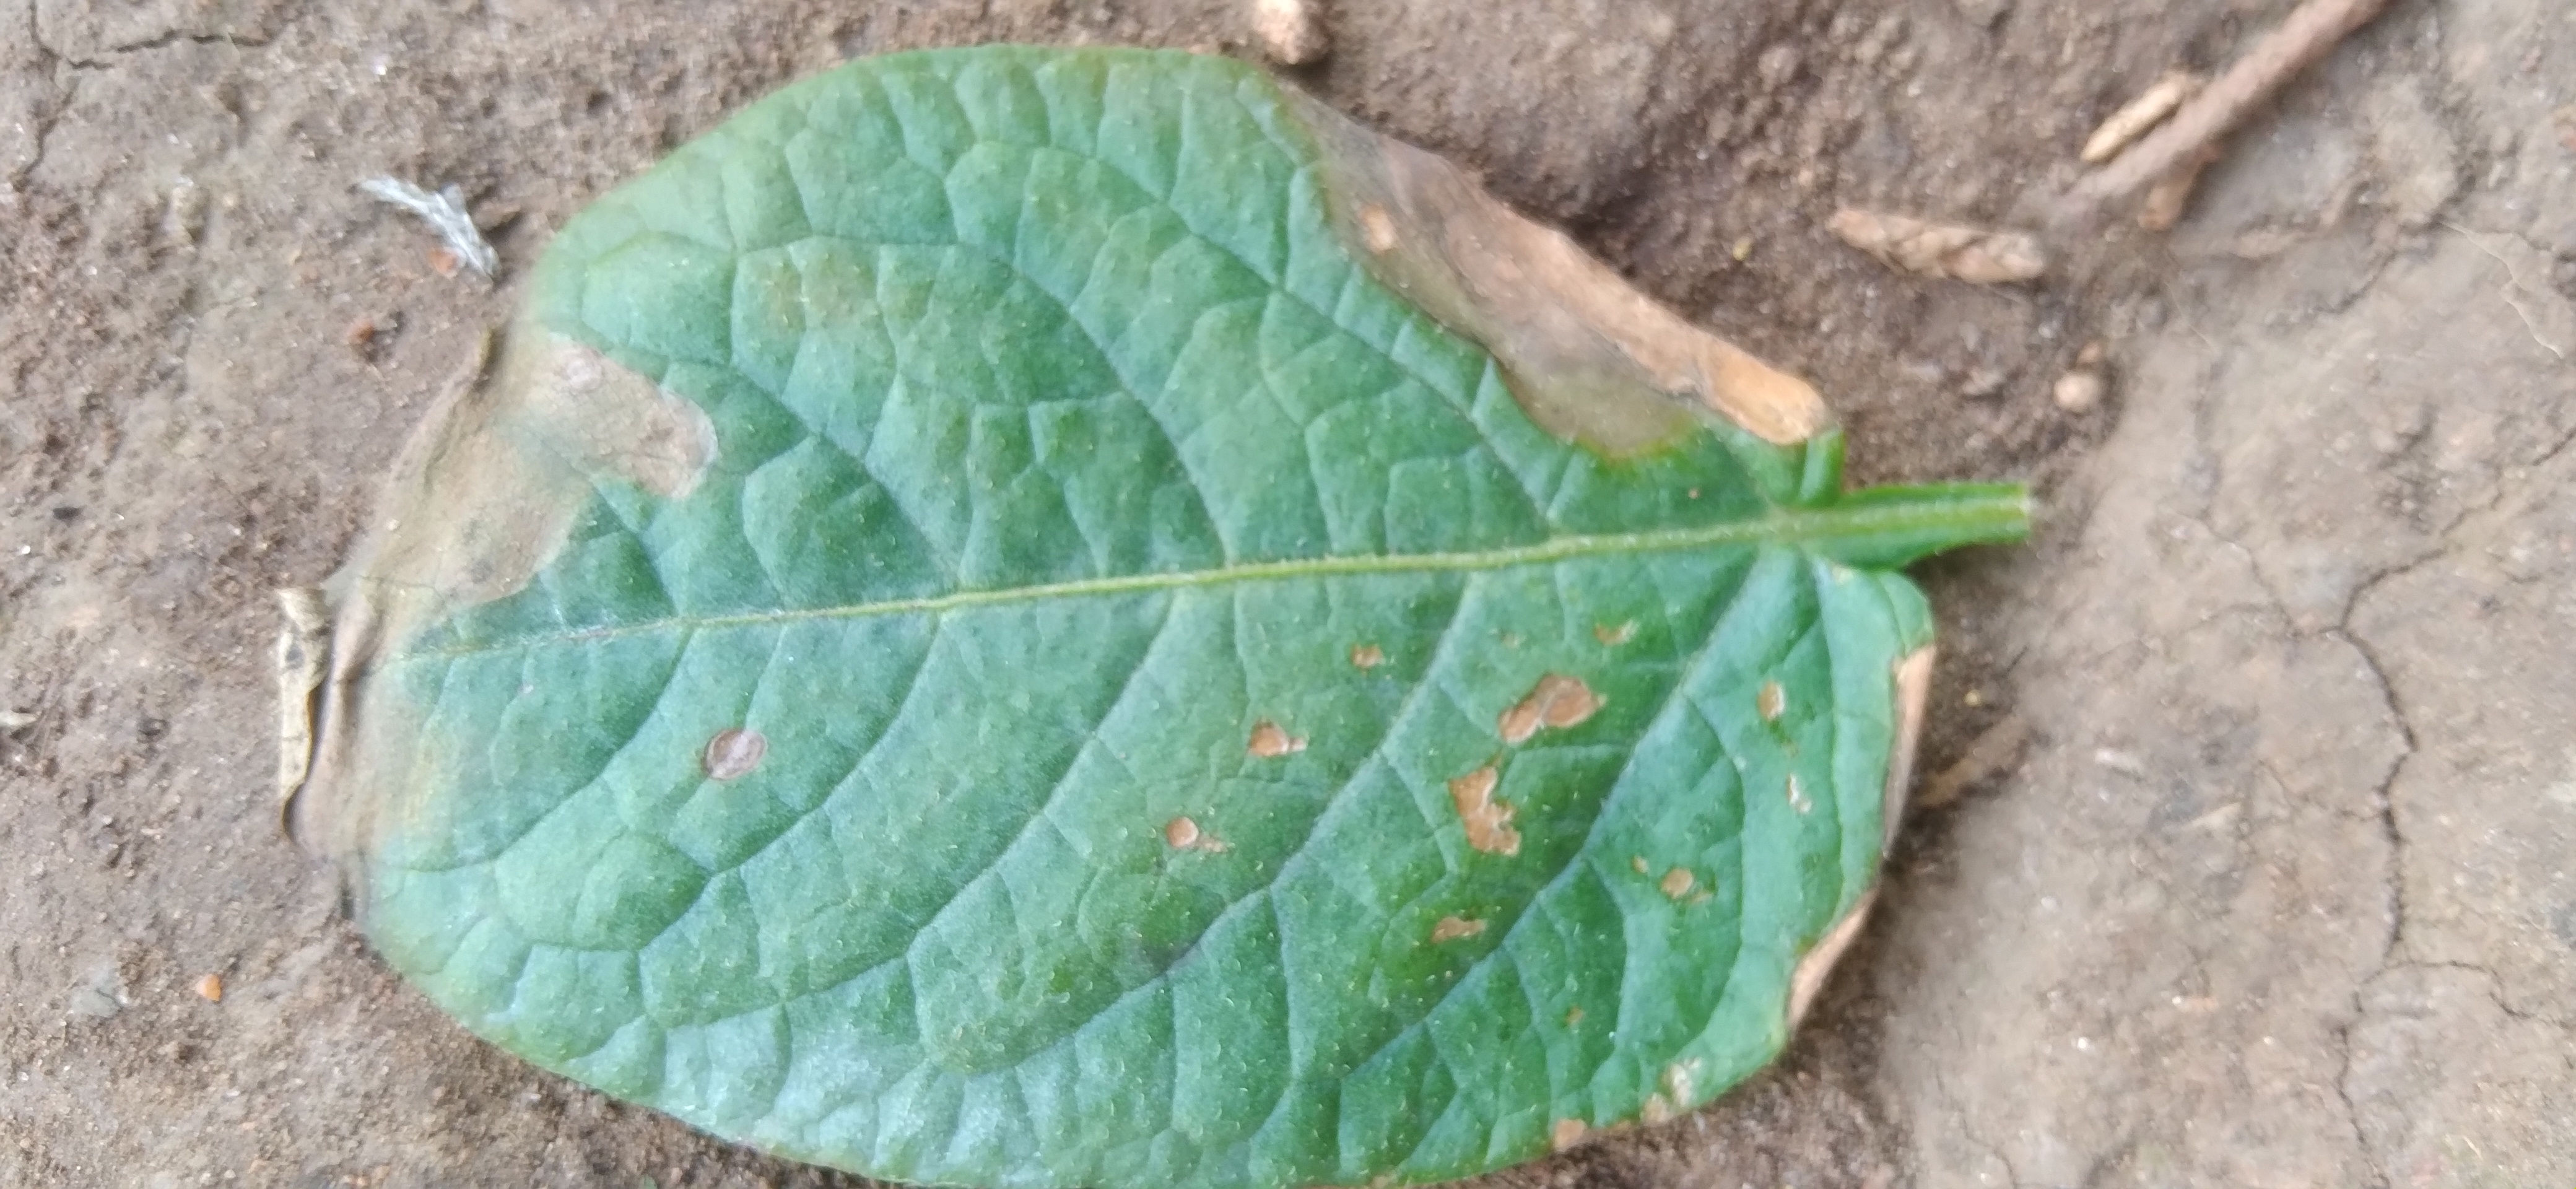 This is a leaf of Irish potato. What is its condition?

early blight
